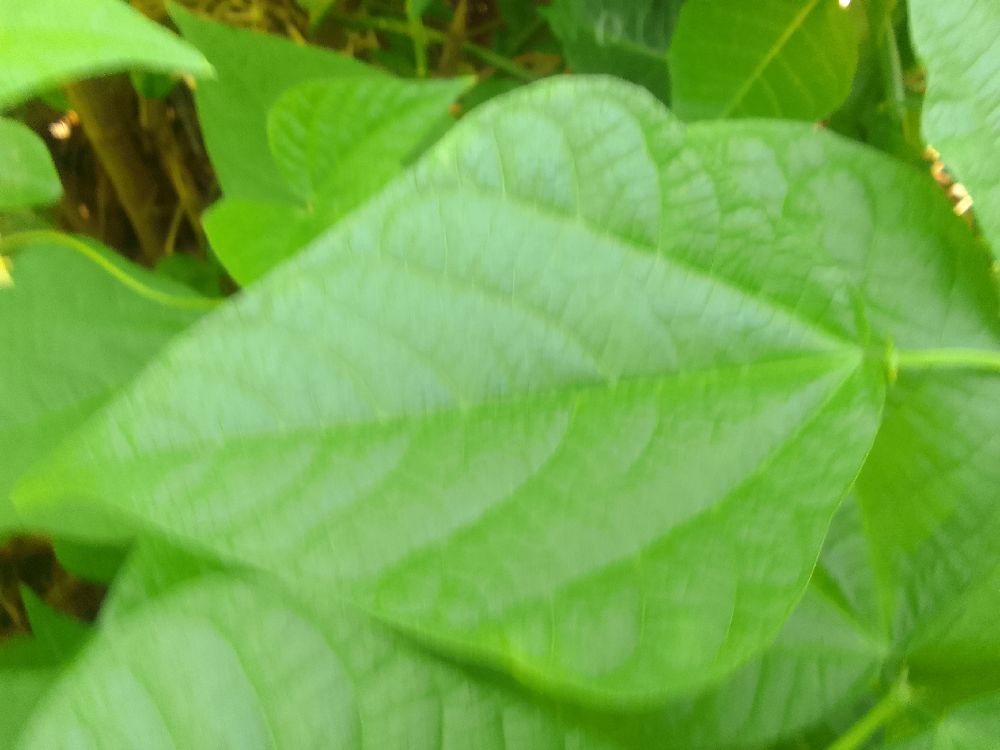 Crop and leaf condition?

common bean, healthy
